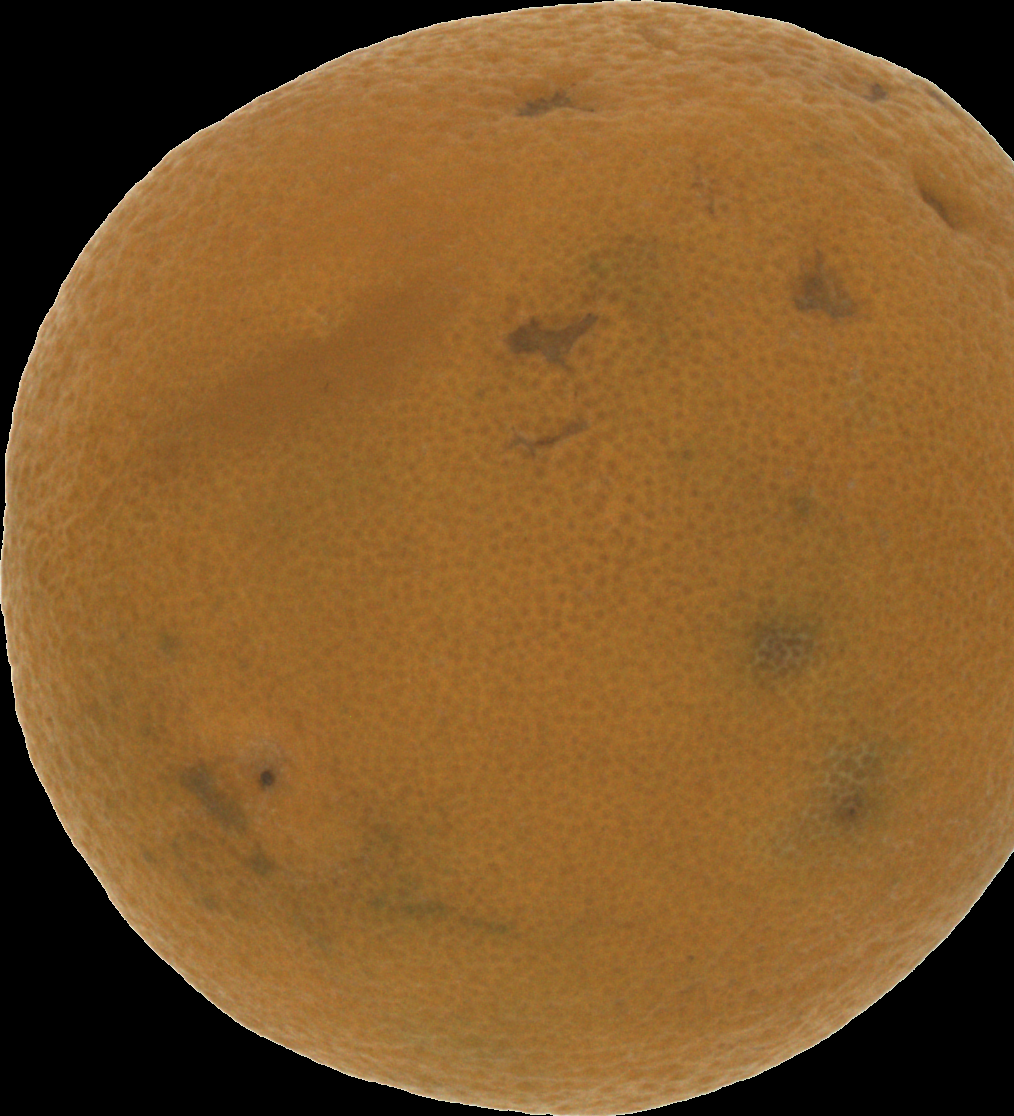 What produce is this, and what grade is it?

orange, bad
